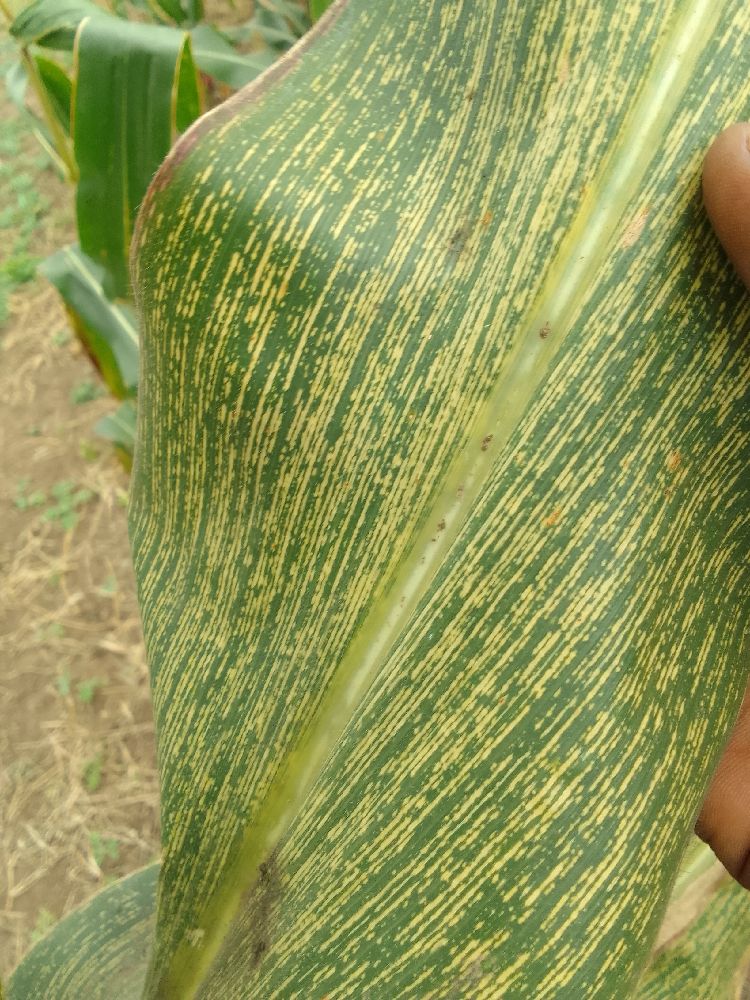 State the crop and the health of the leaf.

maize, maize streak virus
